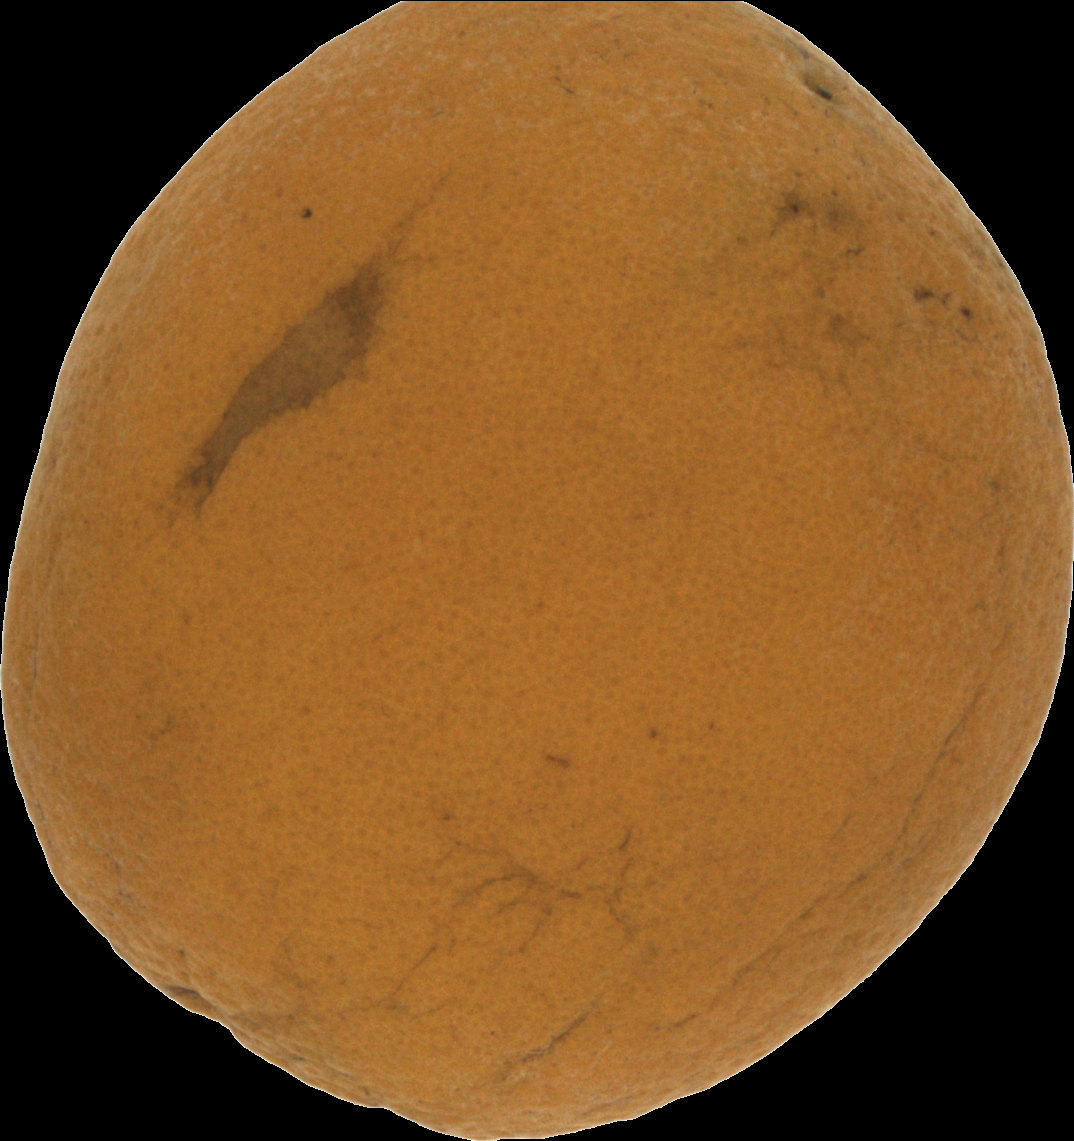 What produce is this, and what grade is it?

orange, bad
